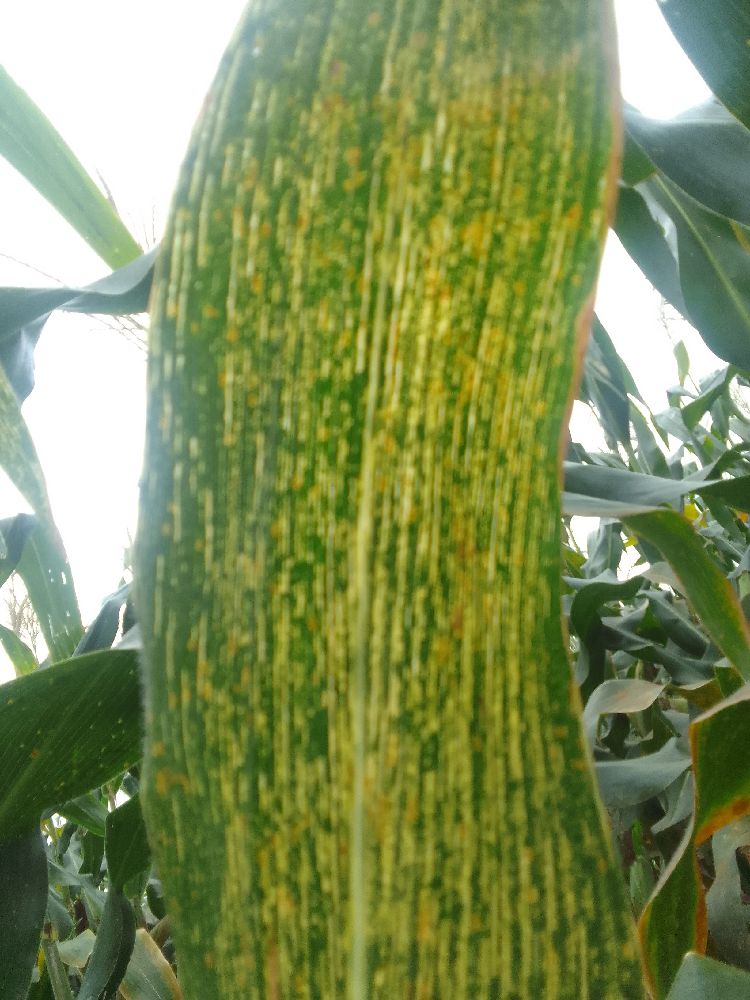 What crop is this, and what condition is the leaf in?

maize, maize streak virus
